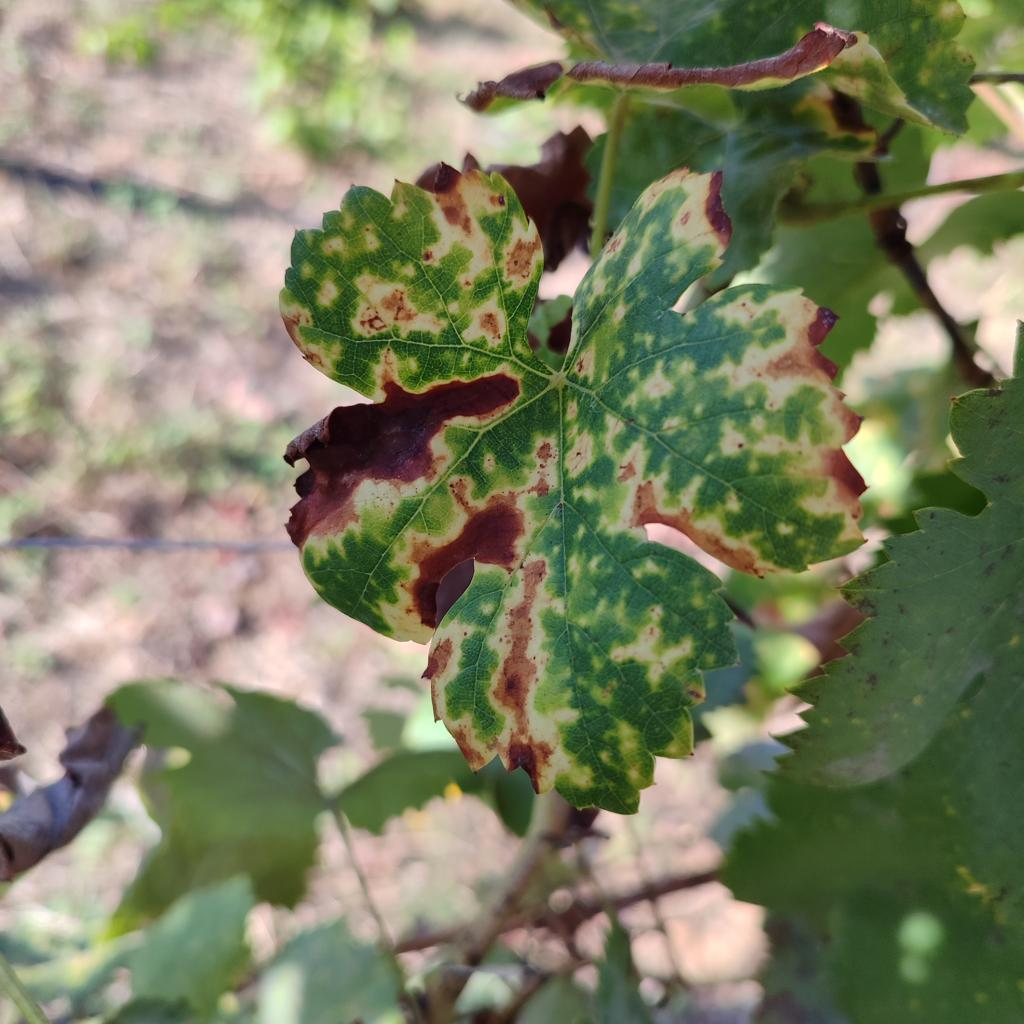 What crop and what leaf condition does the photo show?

grapevine, esca complex
